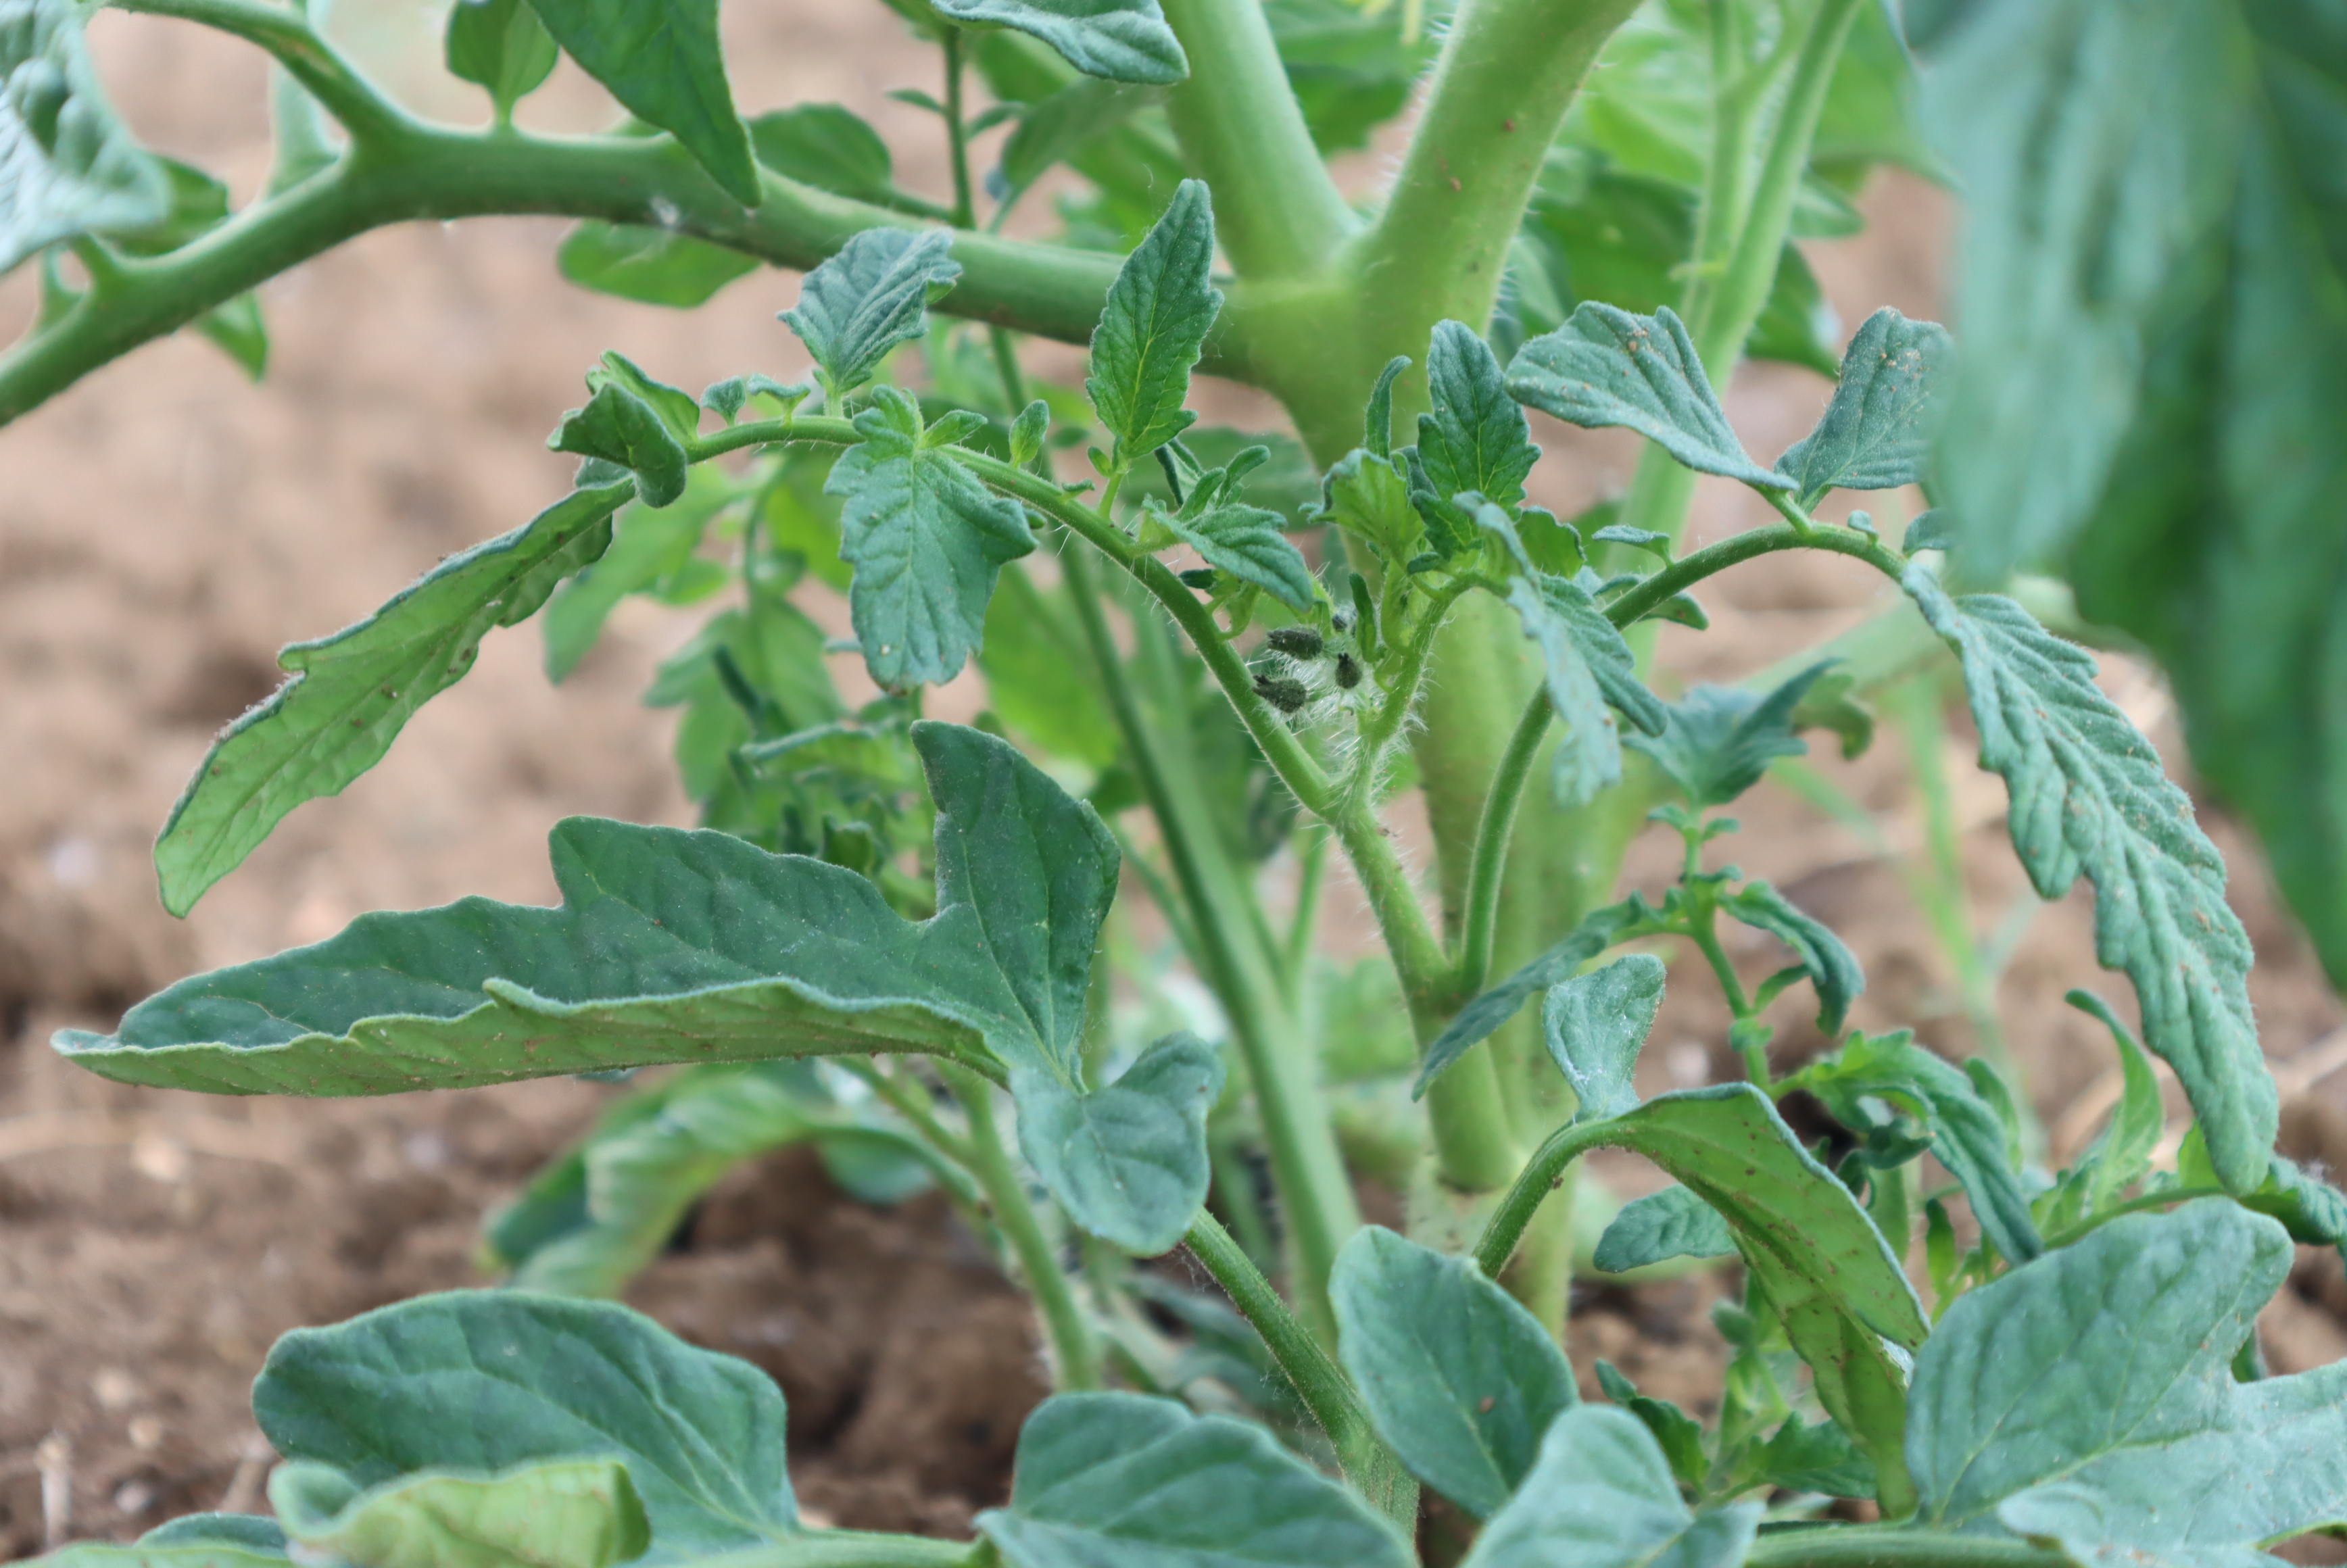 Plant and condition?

tomato, healthy
